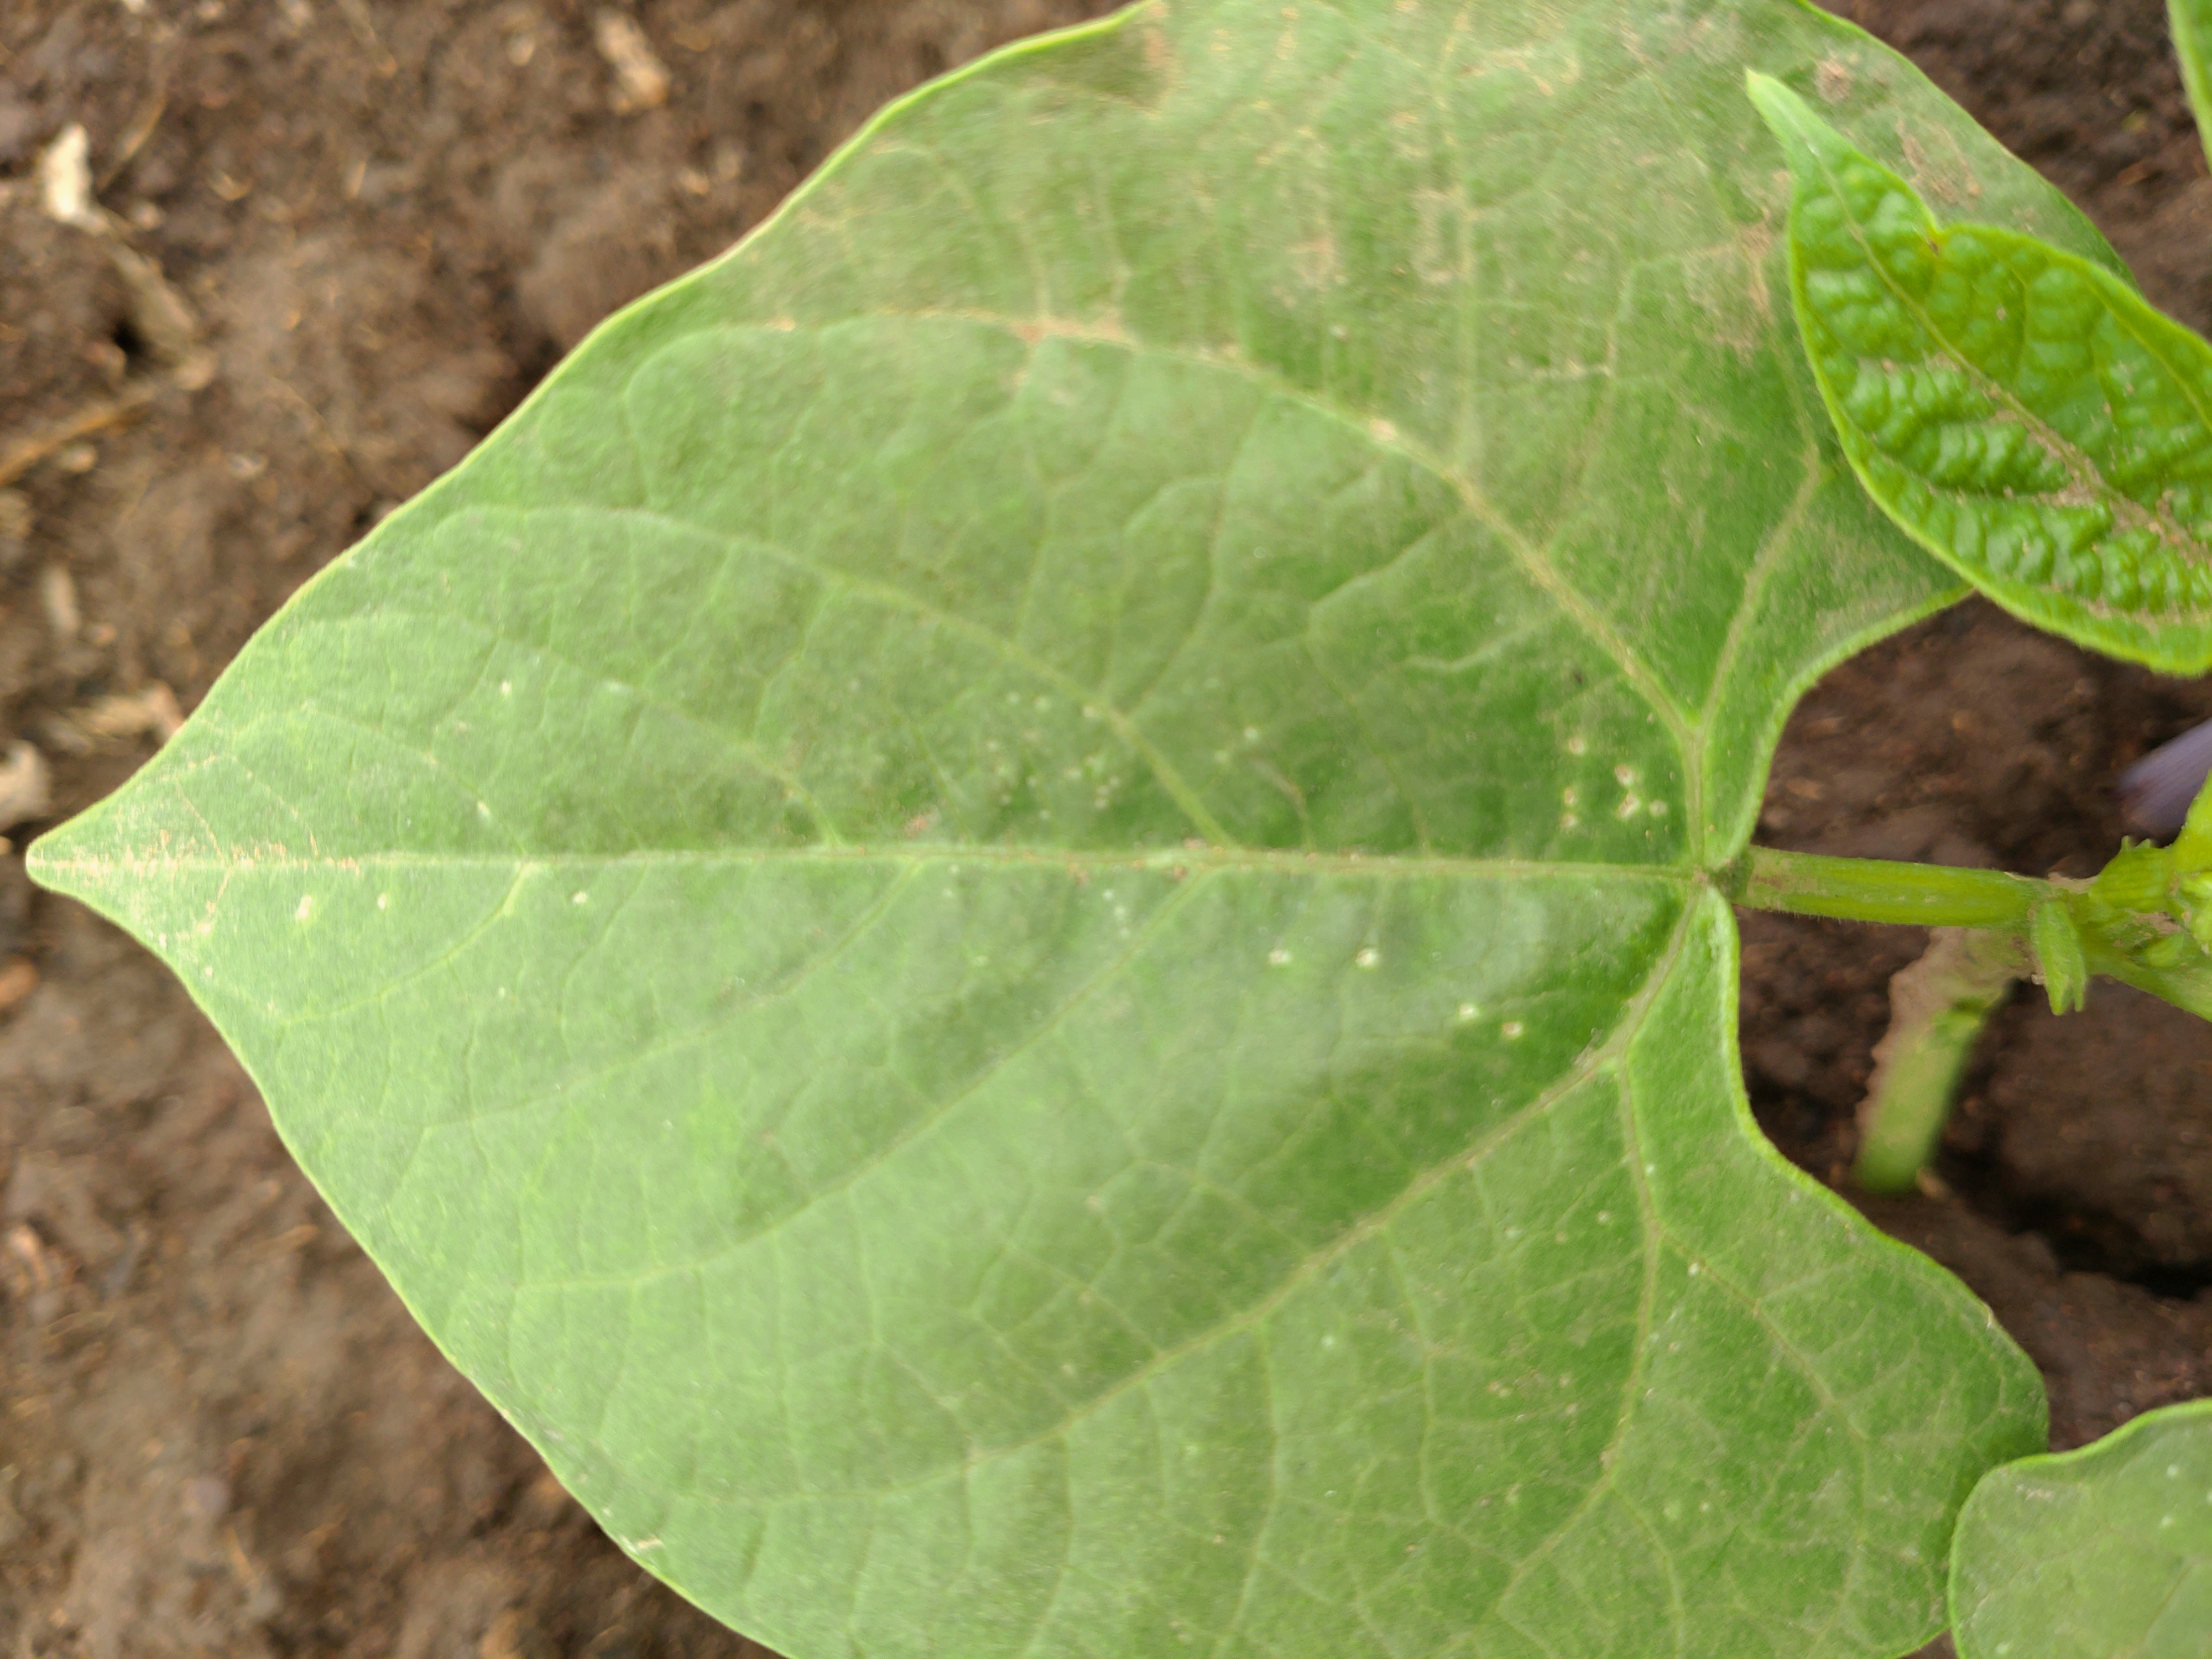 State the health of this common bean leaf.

healthy
